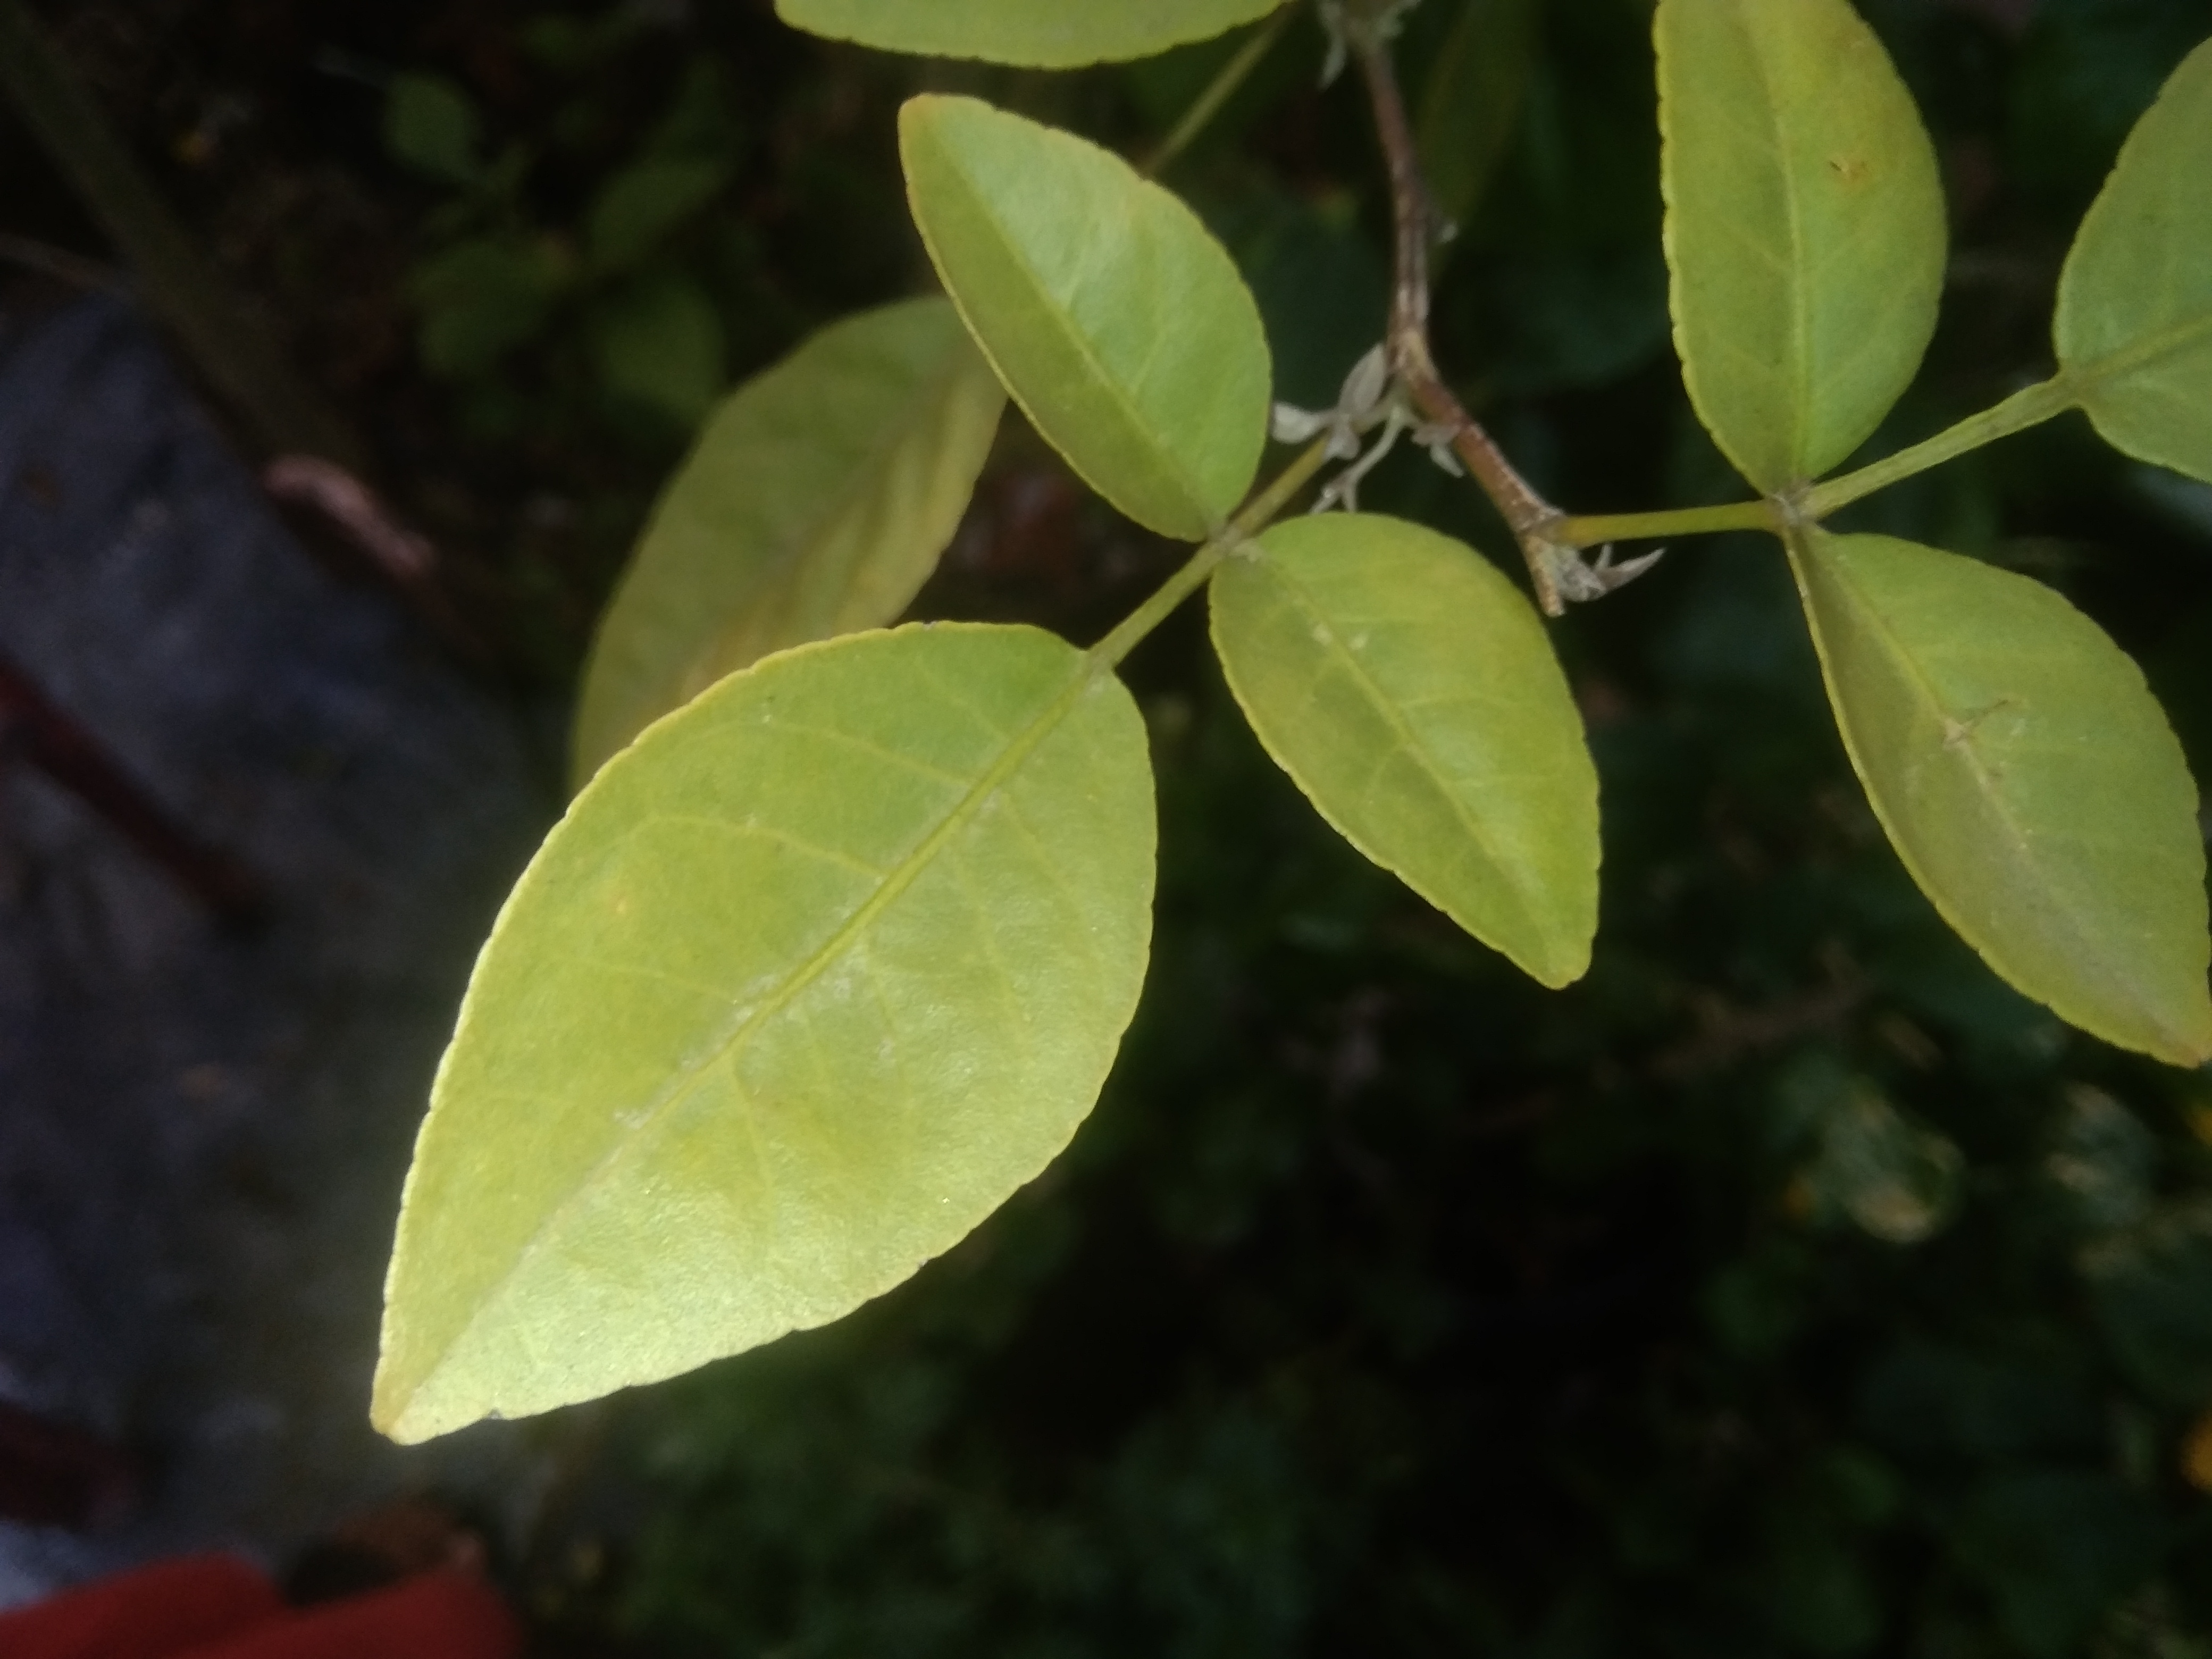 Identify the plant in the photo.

wood apple
